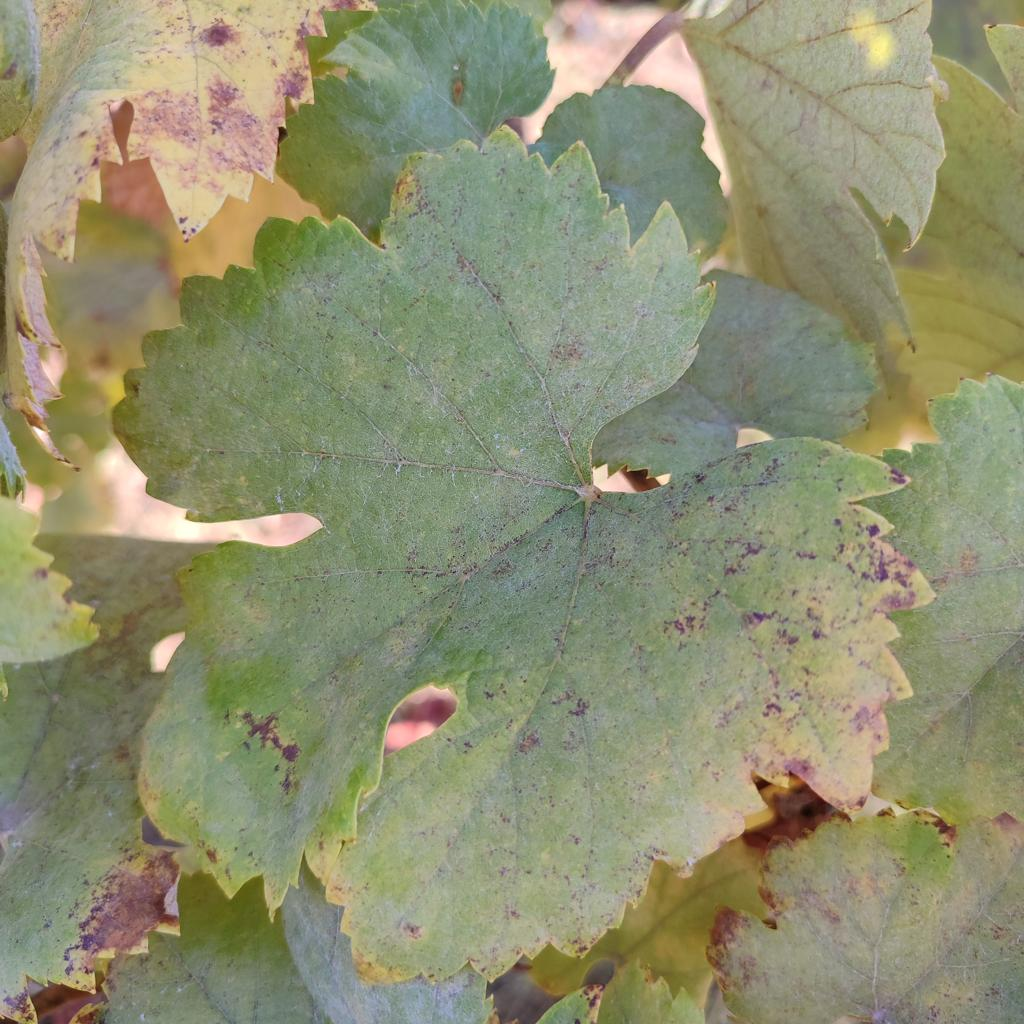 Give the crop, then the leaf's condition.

grapevine, powdery mildew
